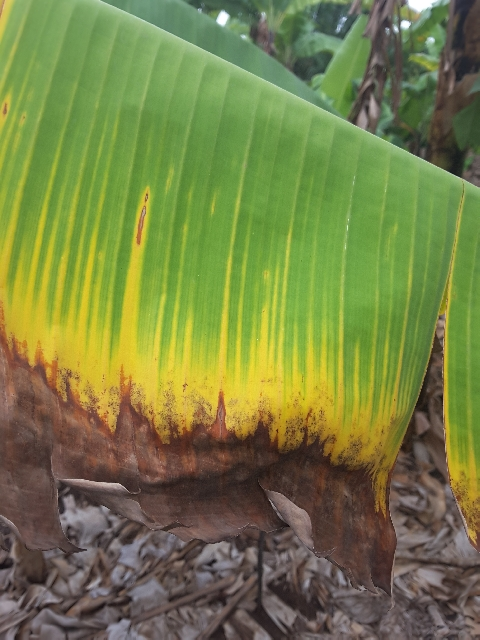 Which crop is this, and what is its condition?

banana, fusarium wilt race 1
